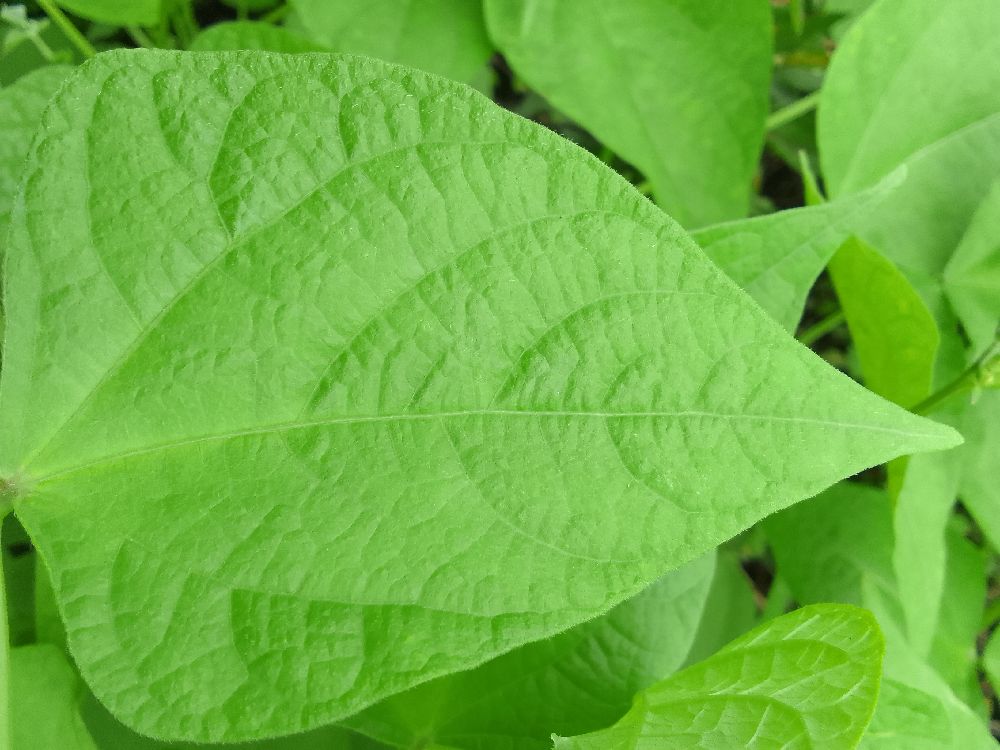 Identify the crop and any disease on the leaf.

common bean, healthy
